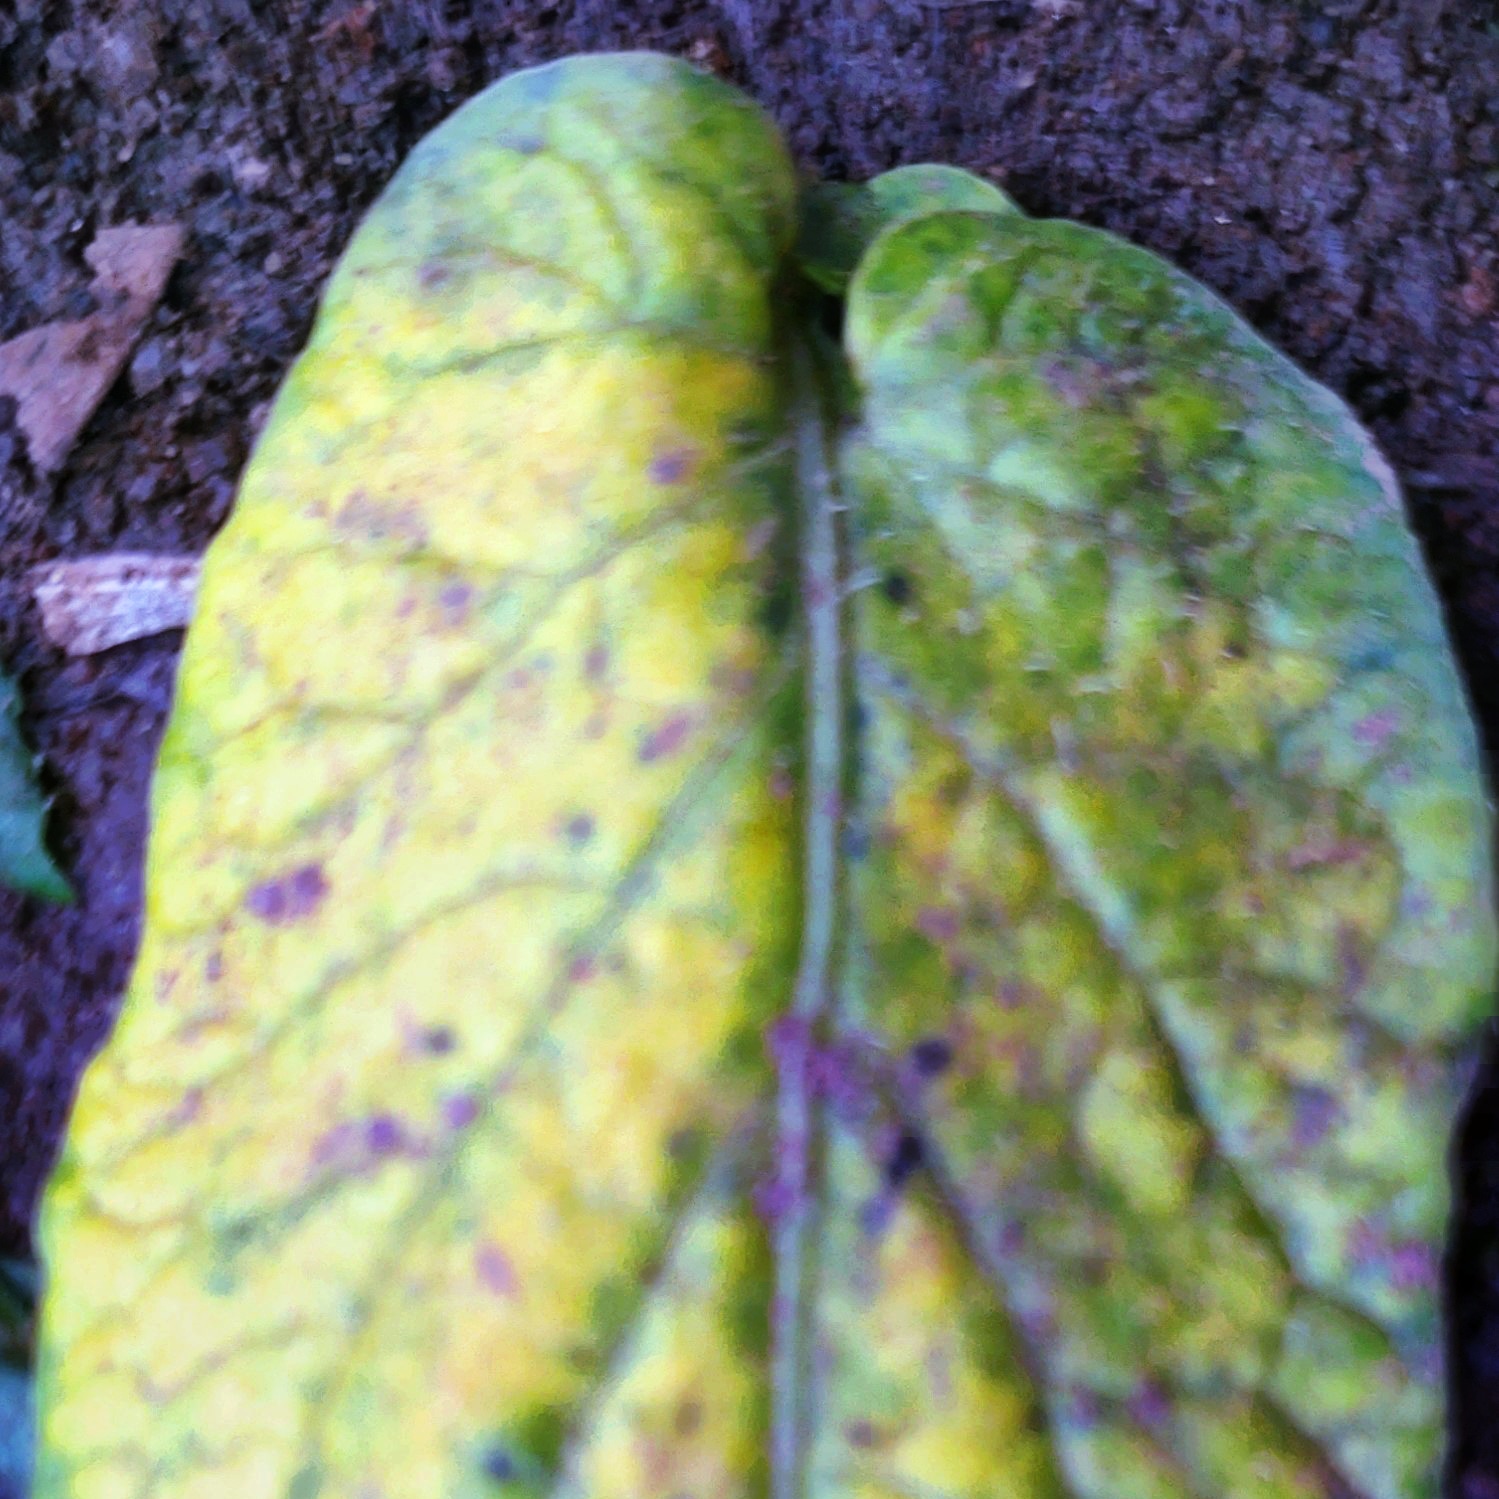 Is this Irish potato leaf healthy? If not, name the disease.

late blight
